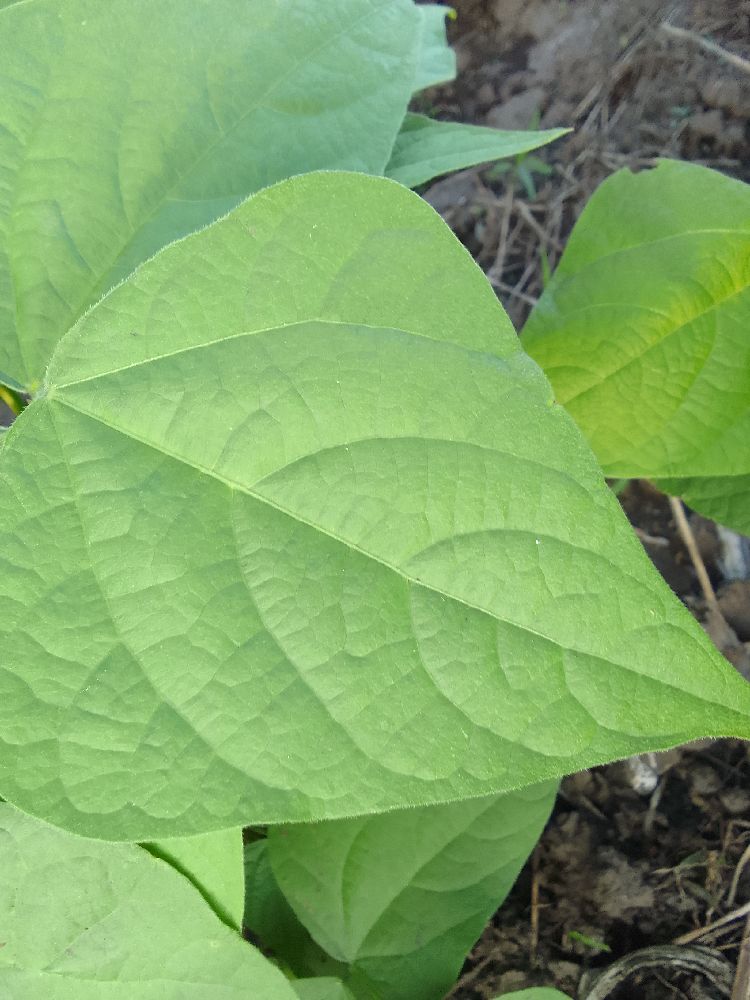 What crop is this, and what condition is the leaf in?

common bean, healthy
